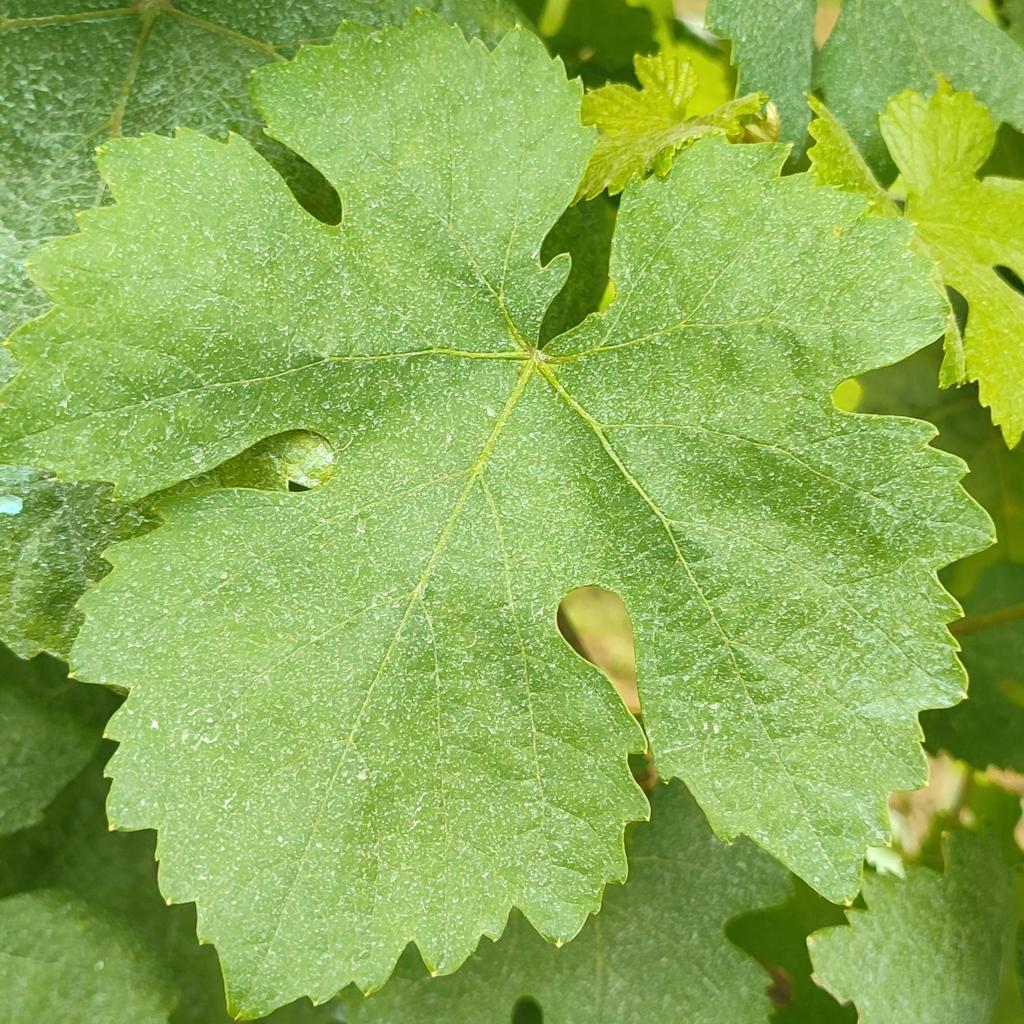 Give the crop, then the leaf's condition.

grapevine, healthy
